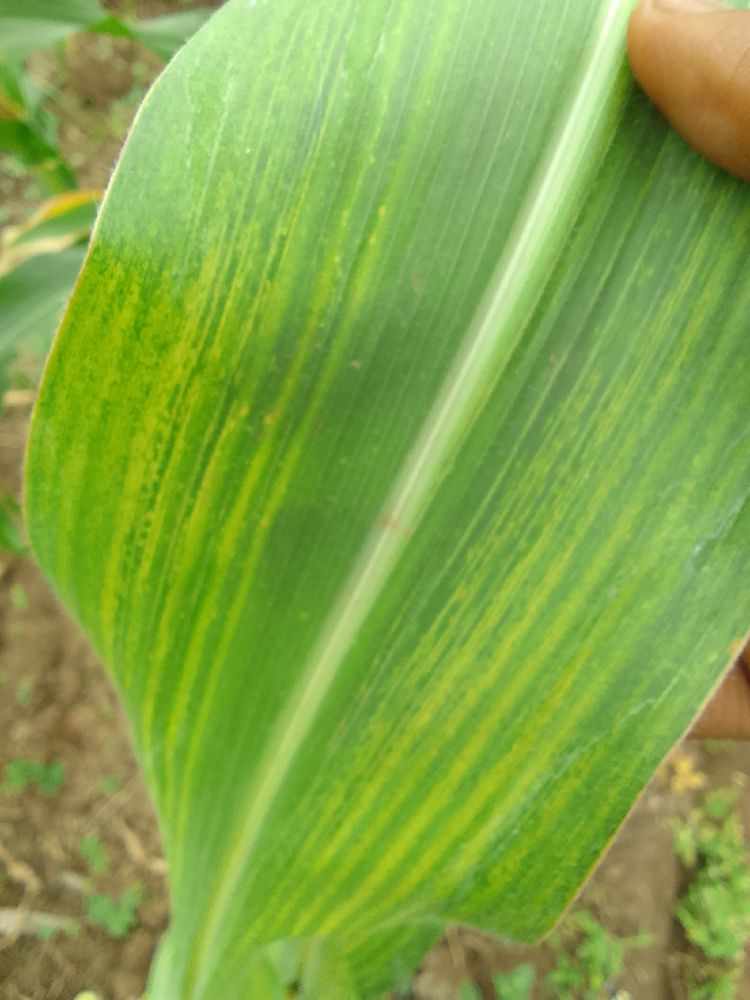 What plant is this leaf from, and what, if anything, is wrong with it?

maize, maize lethal necrosis
